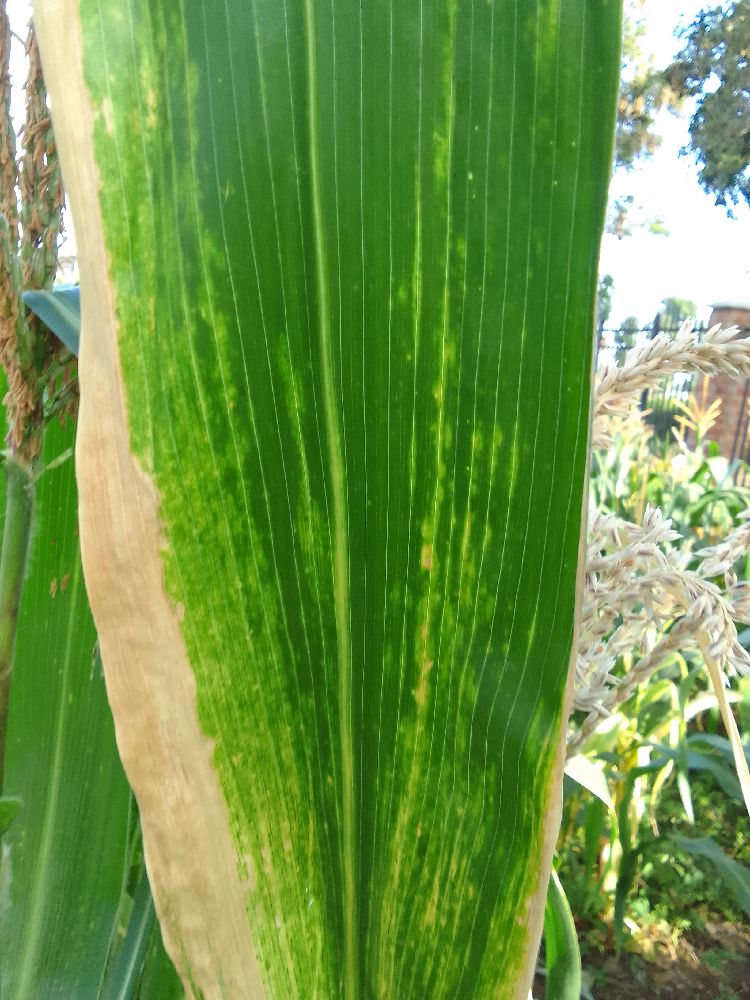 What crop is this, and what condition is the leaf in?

maize, maize lethal necrosis
